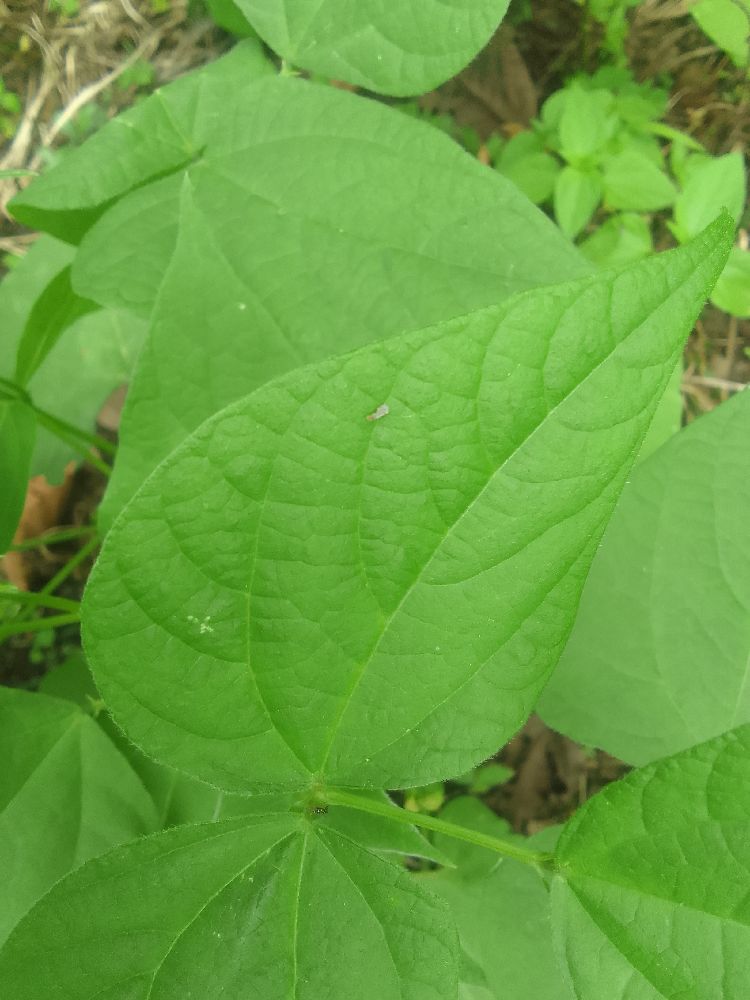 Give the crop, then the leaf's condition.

common bean, healthy
